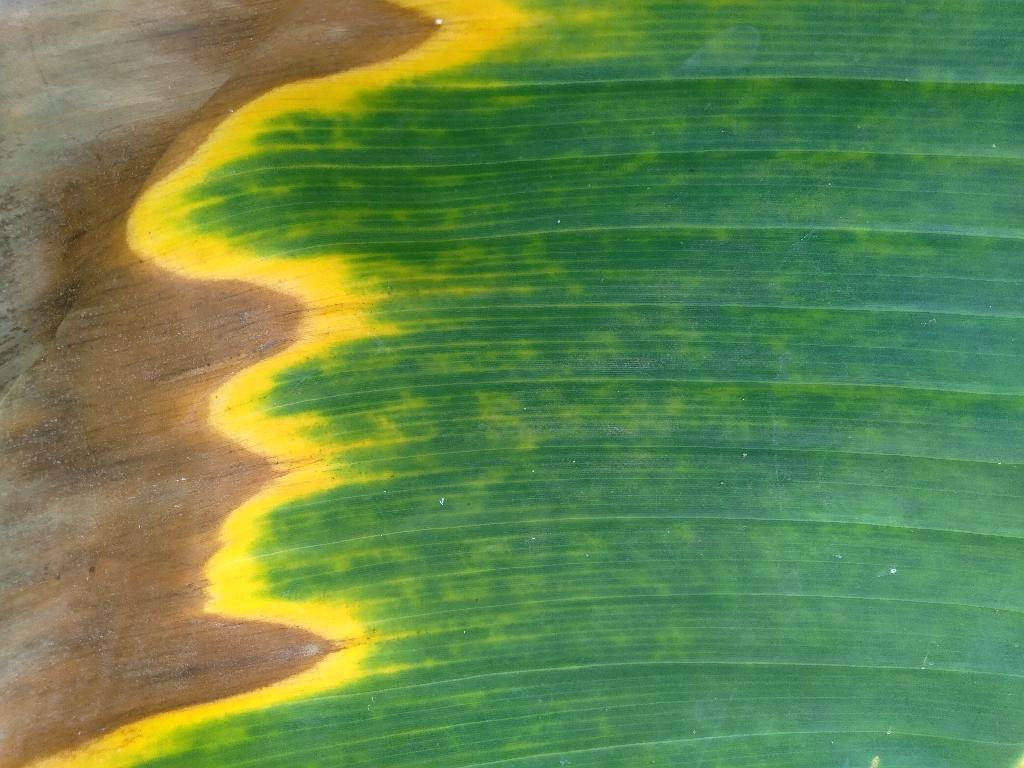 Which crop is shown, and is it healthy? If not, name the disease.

banana, fusarium wilt race 1
